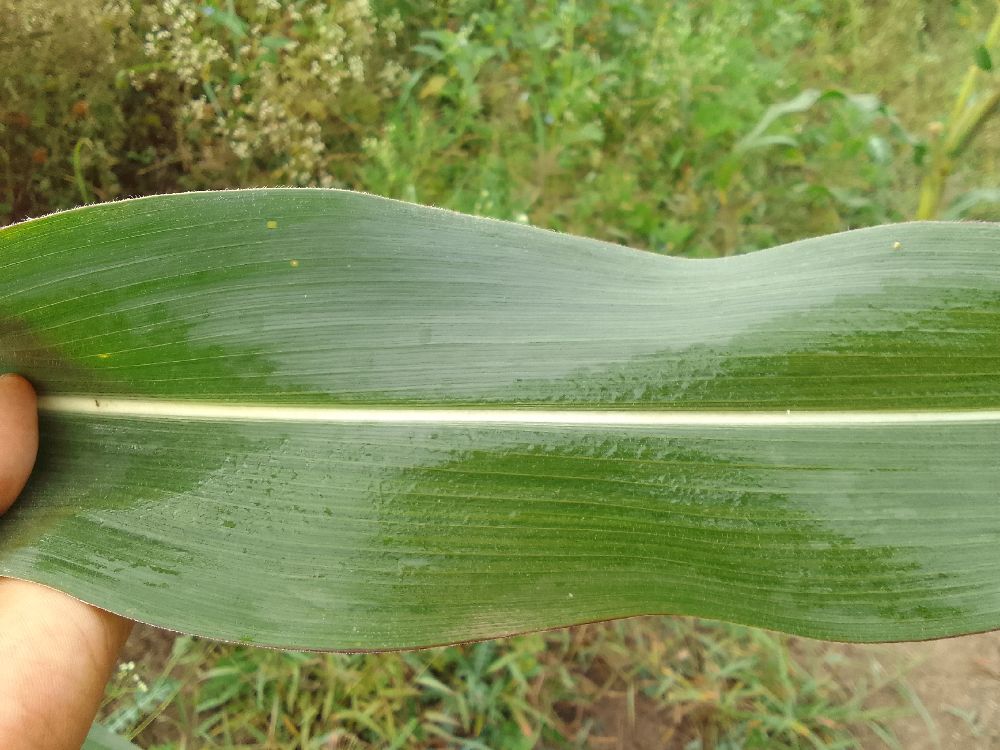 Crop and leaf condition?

maize, healthy
